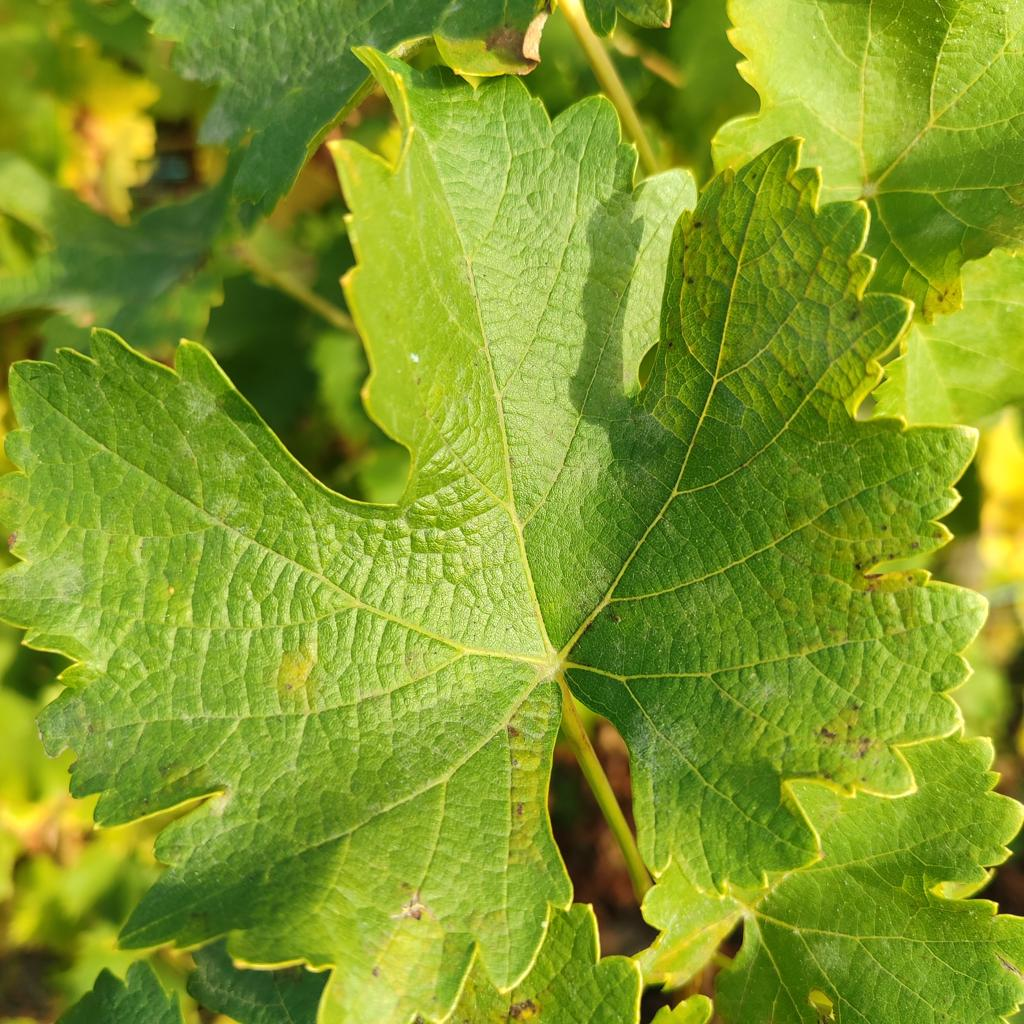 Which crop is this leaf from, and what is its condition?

grapevine, powdery mildew
